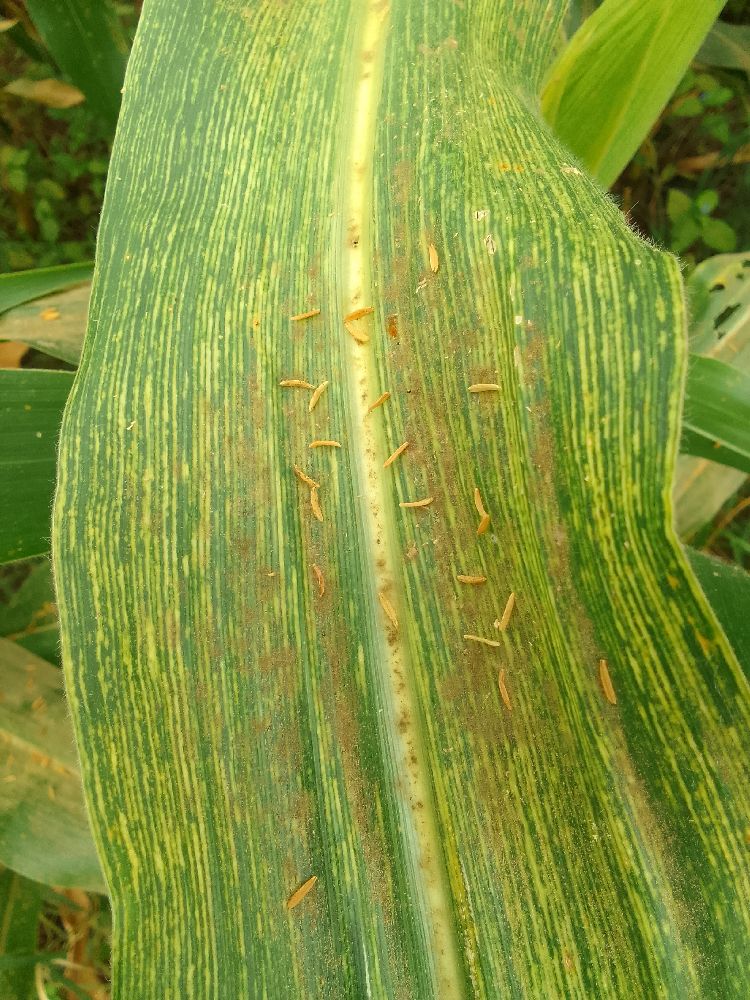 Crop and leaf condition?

maize, maize streak virus
